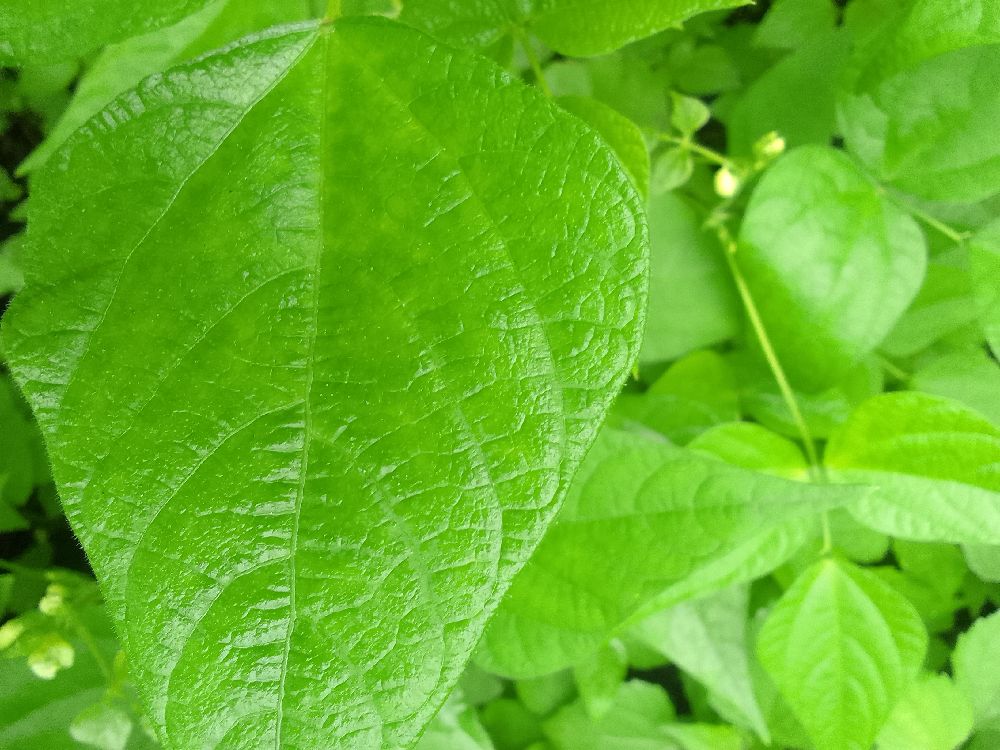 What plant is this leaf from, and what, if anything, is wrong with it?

common bean, healthy
